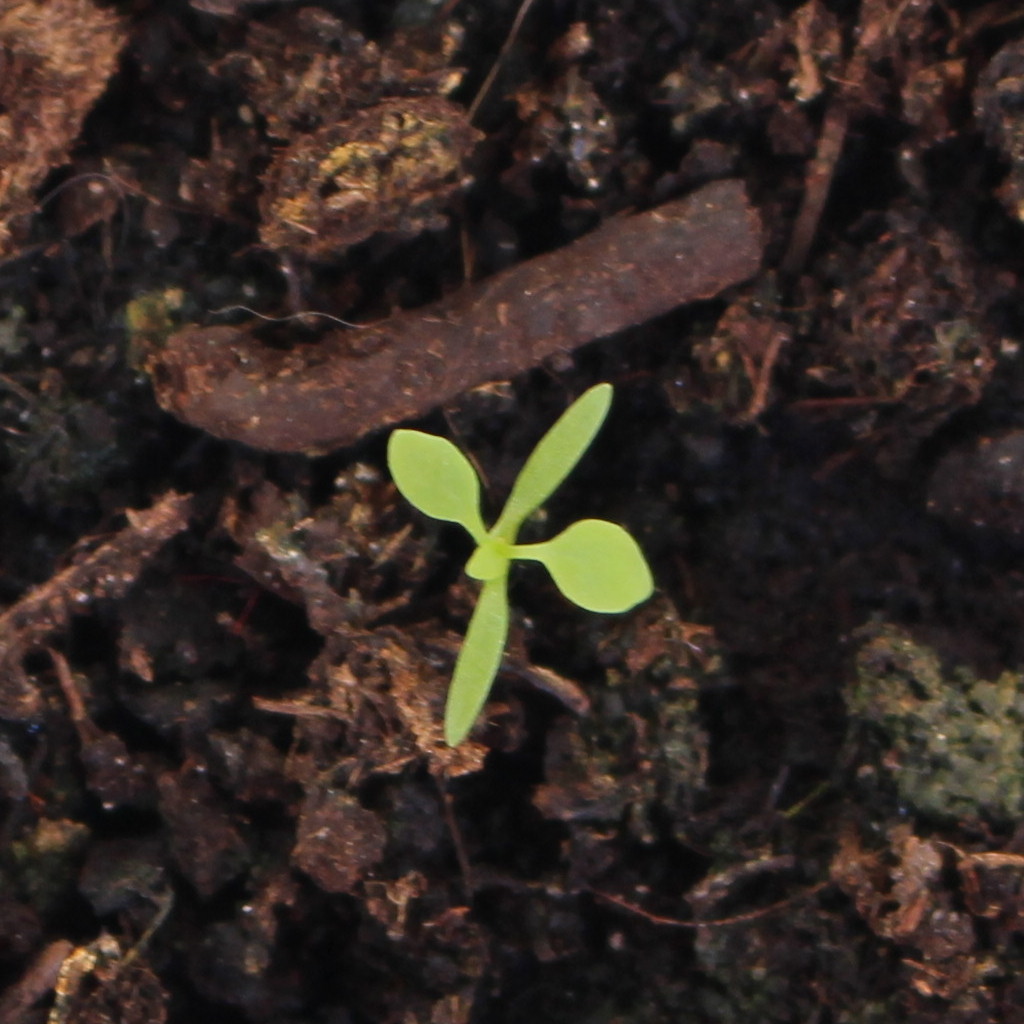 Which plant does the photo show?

Papaver rhoeas
